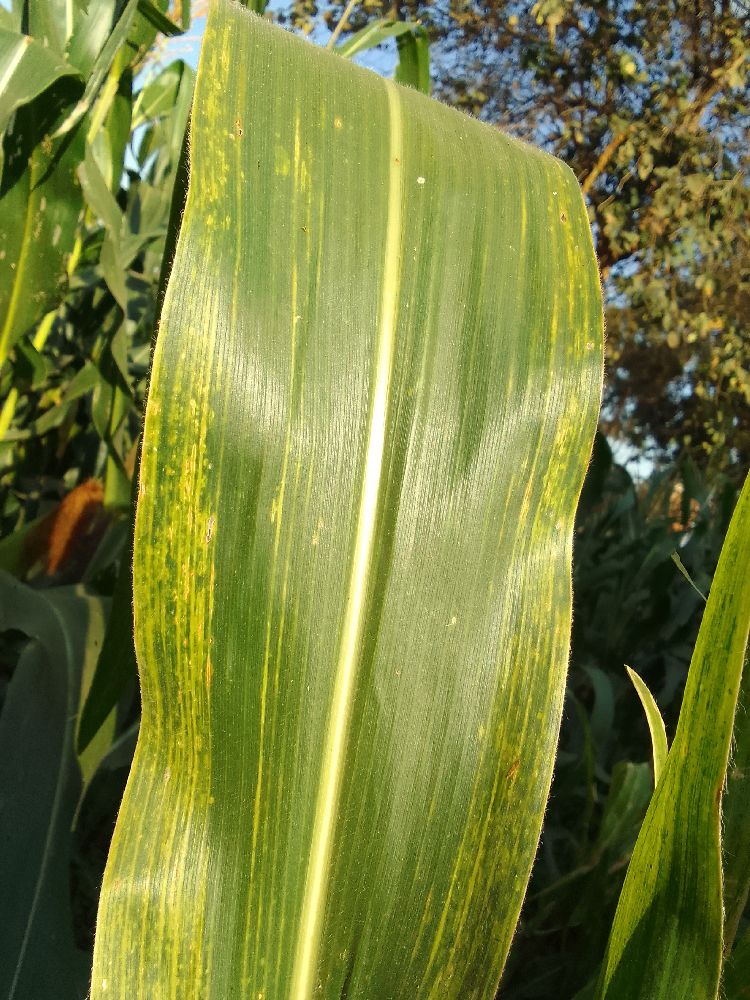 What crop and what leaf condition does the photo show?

maize, maize lethal necrosis
